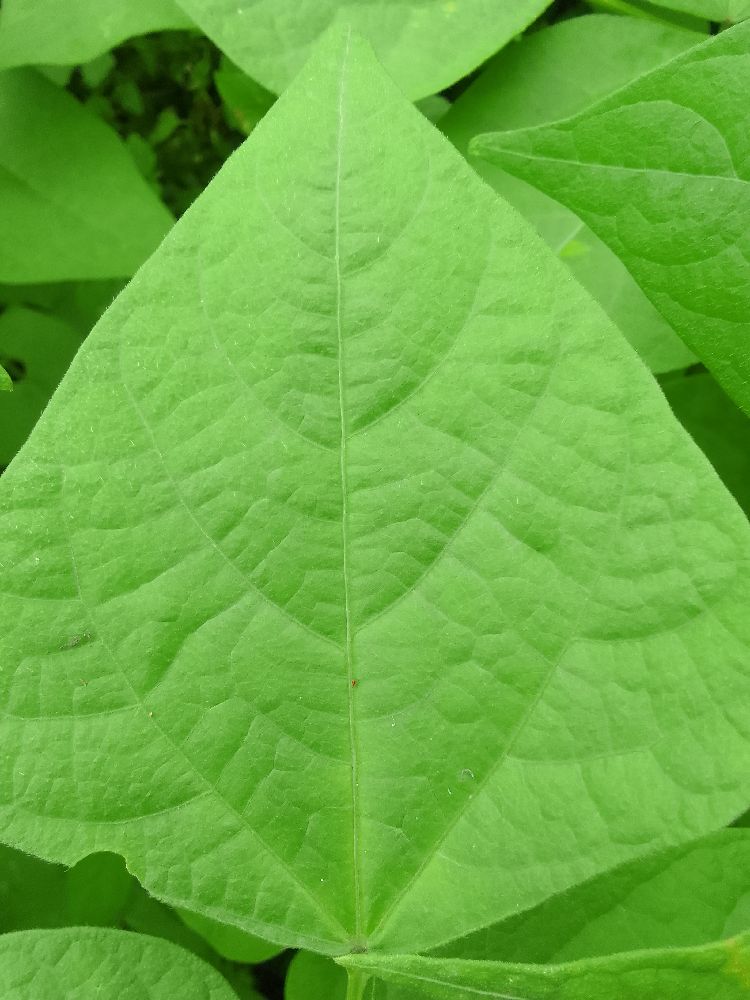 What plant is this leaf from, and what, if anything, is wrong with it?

common bean, healthy
